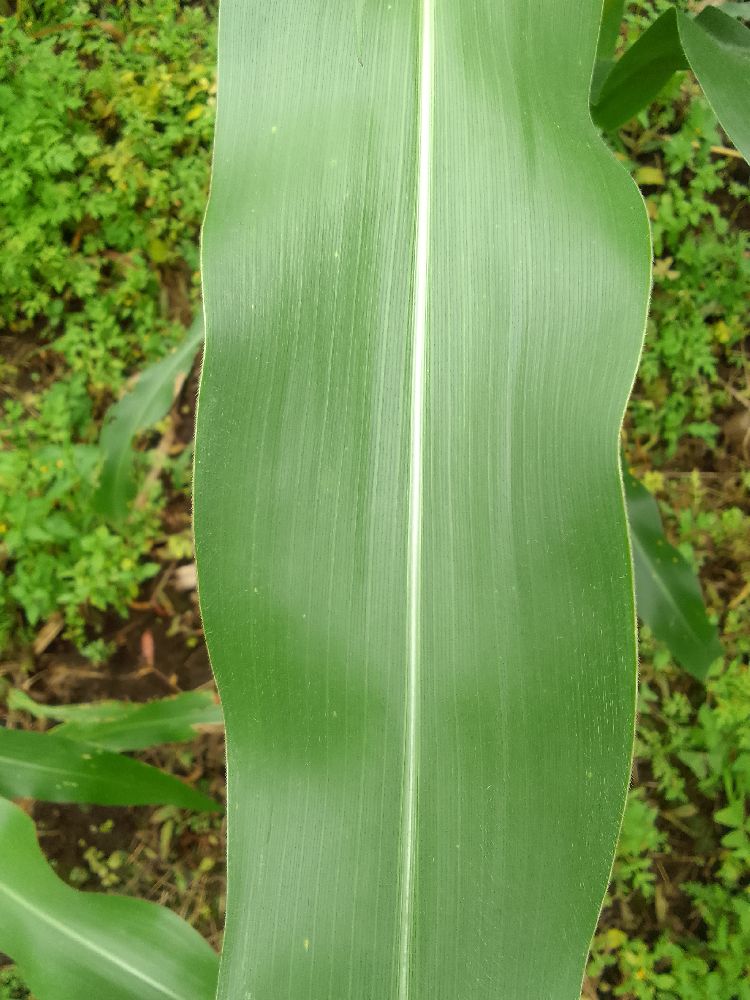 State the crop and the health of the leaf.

maize, healthy
